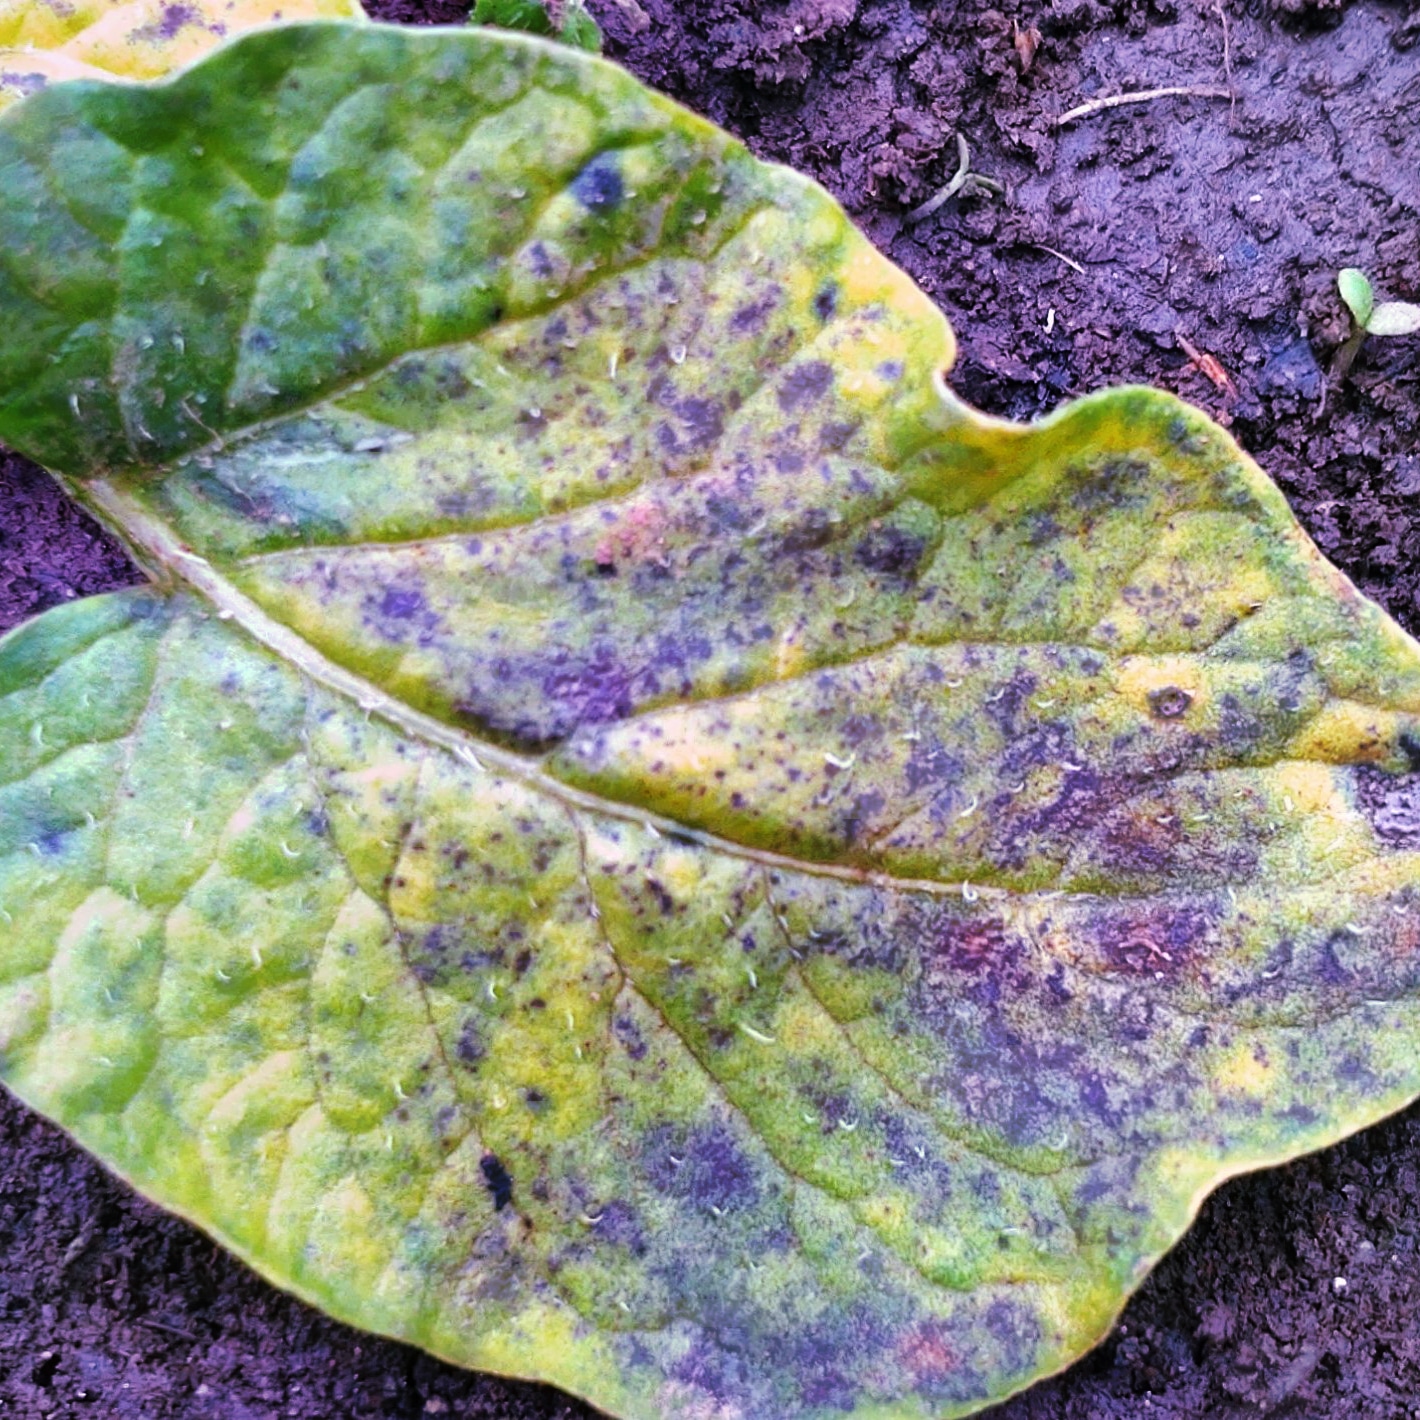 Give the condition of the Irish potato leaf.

late blight
